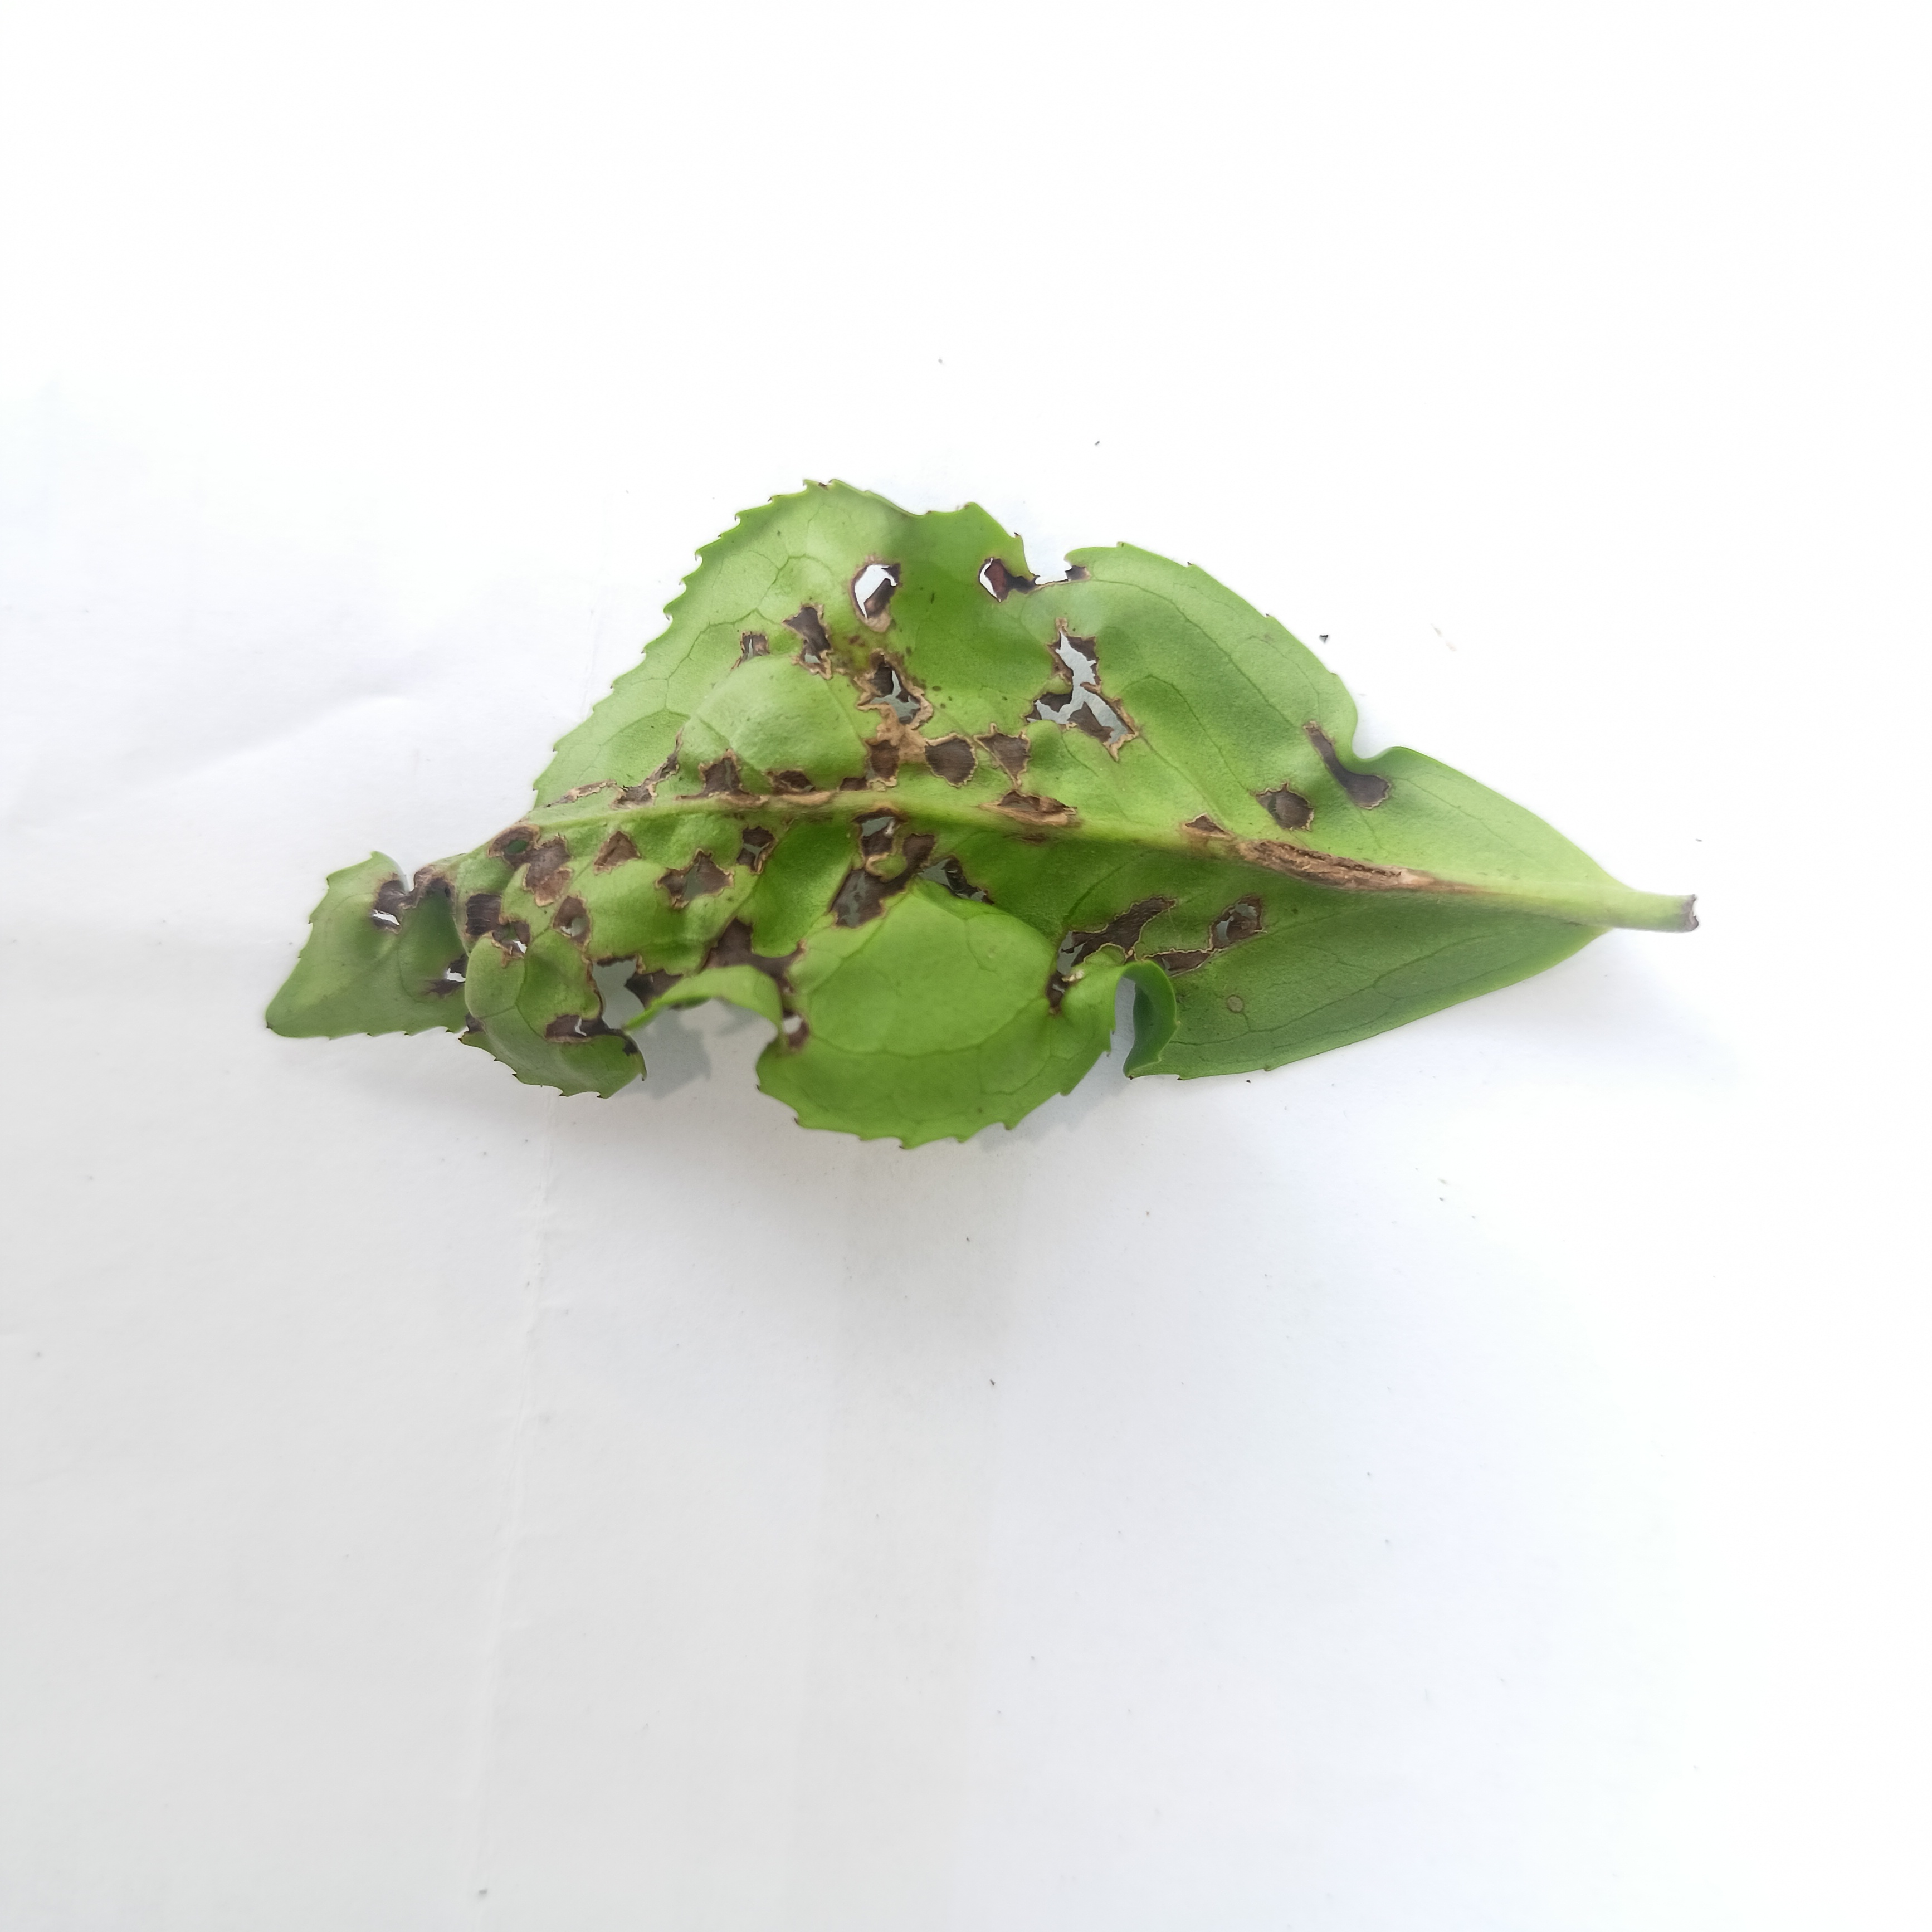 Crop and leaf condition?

tea, helopeltis
